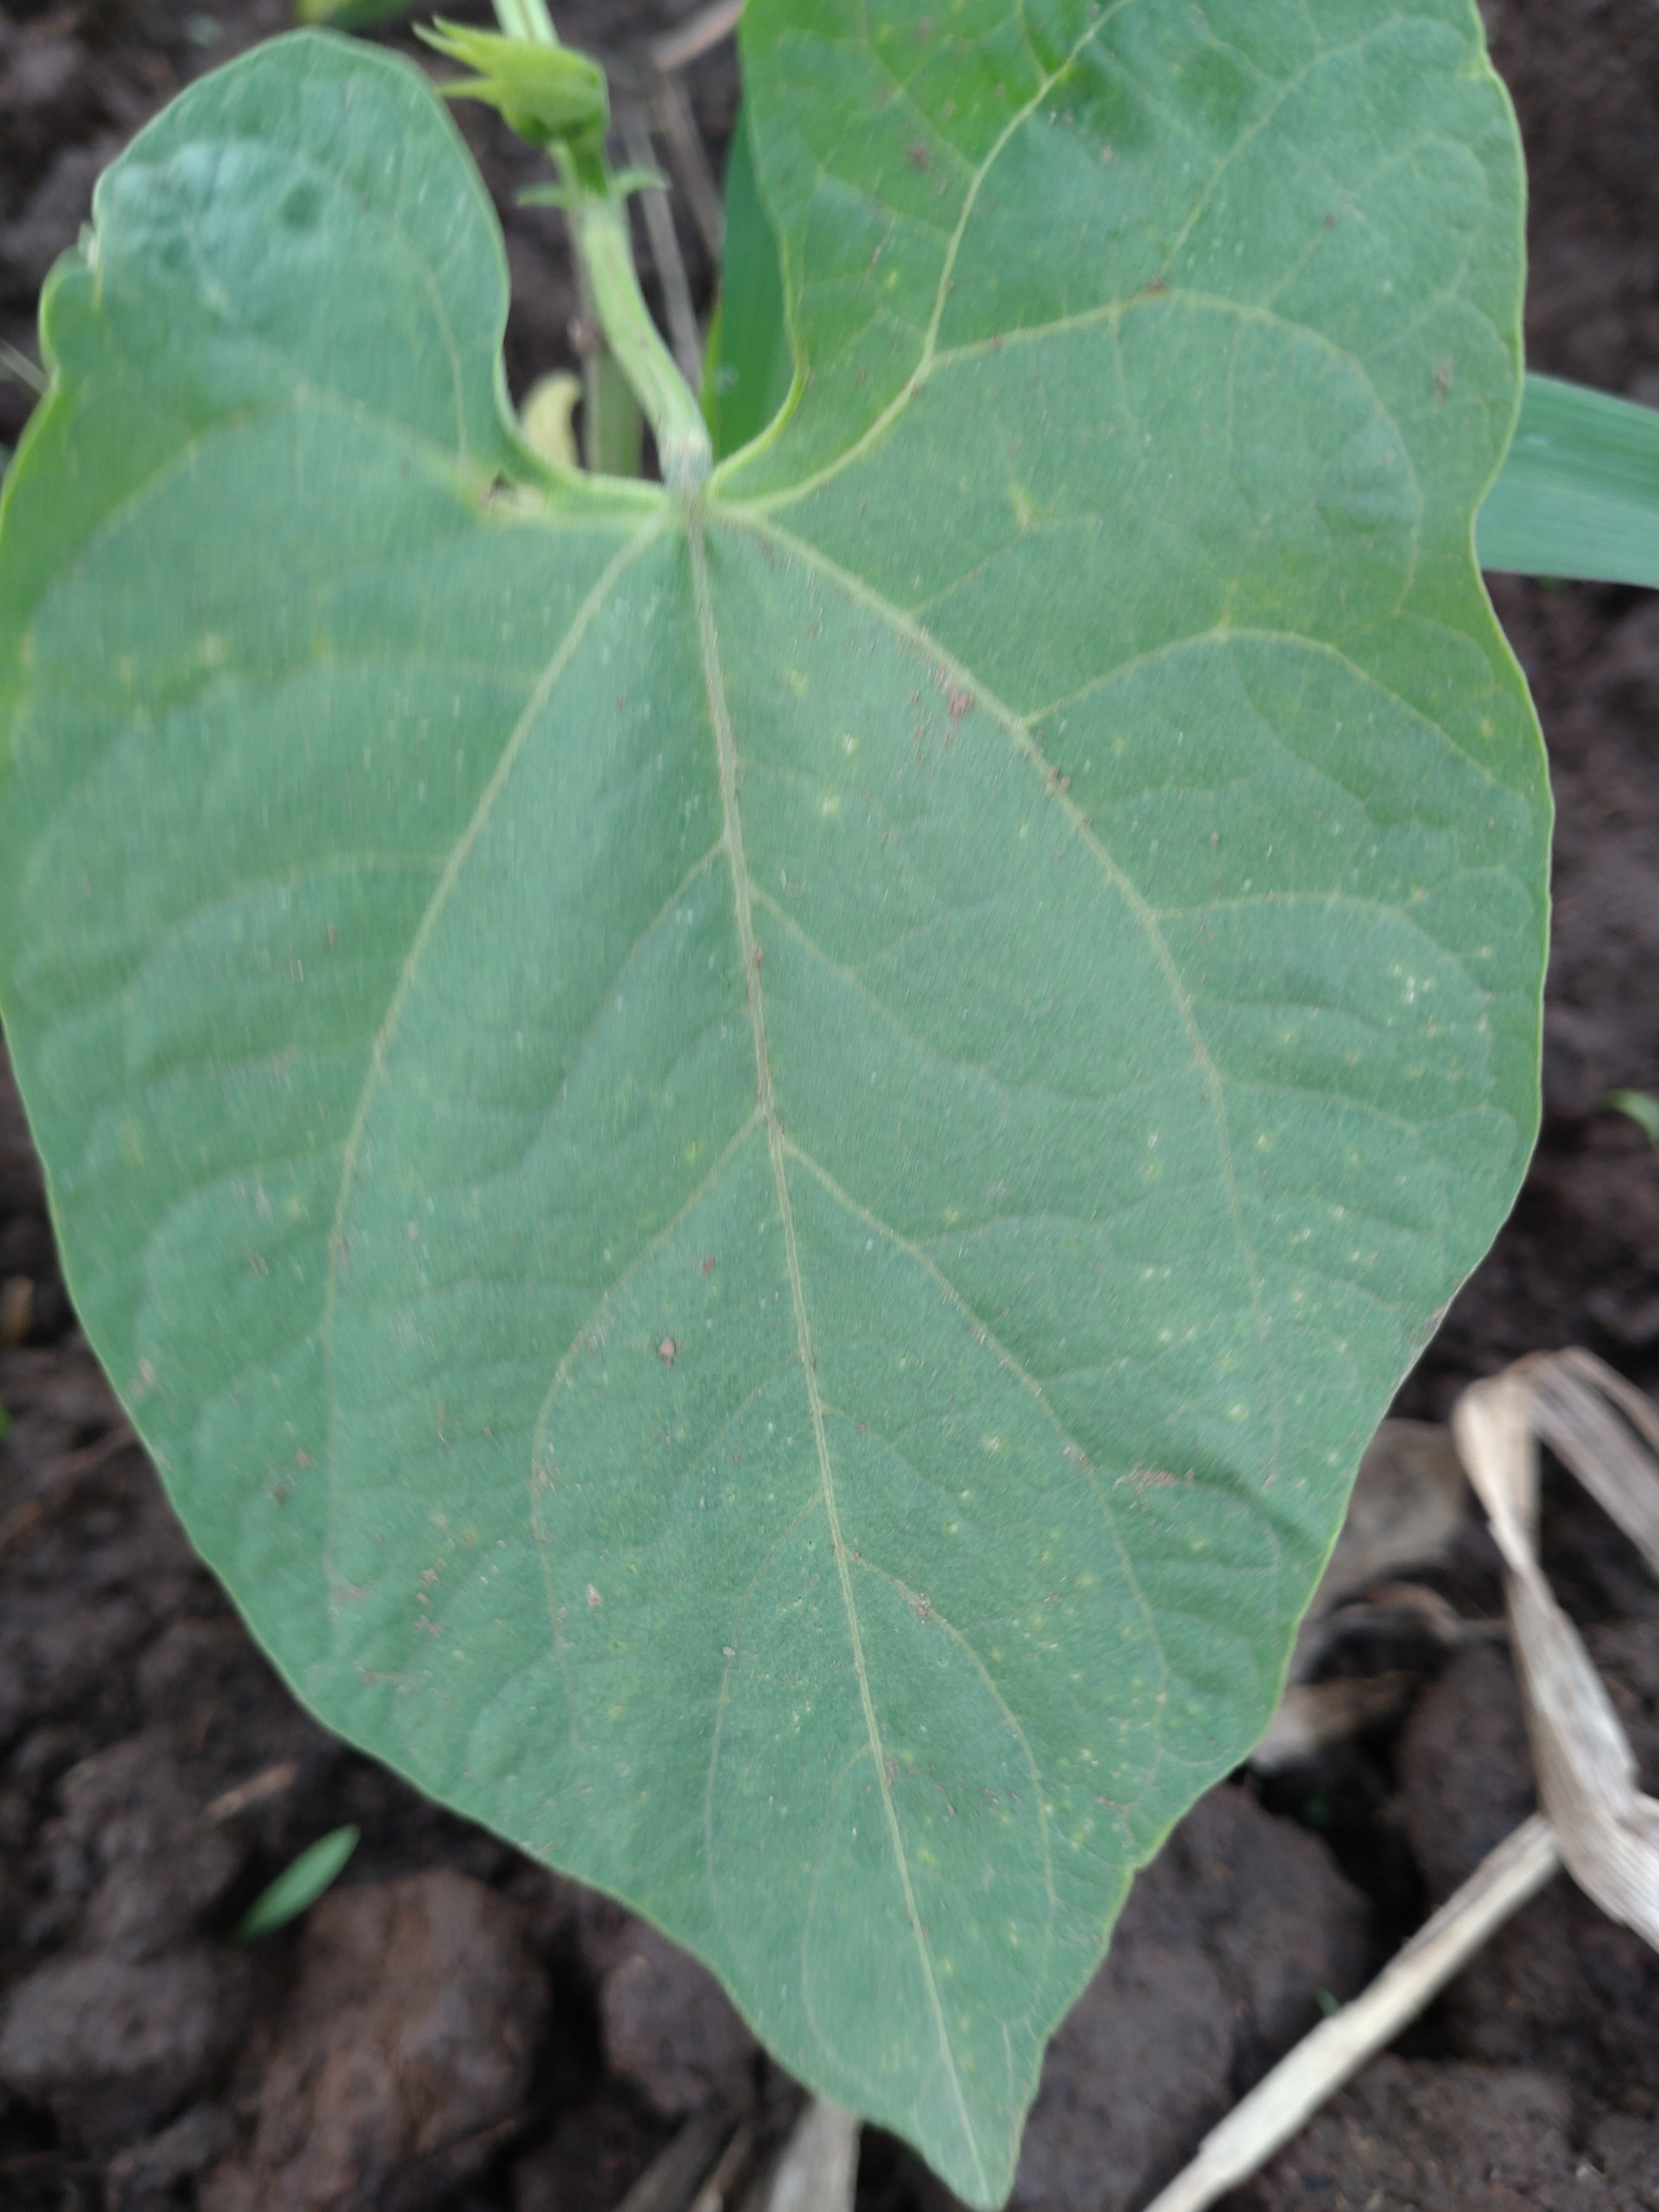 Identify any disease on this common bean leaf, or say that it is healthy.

healthy
